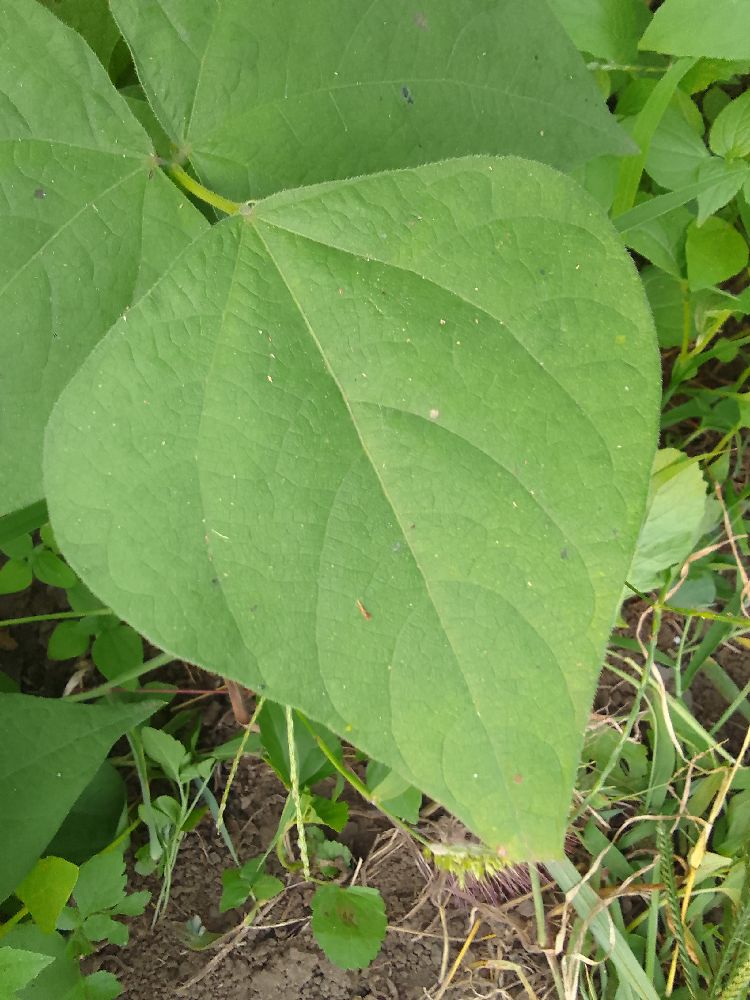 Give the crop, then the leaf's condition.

common bean, healthy
